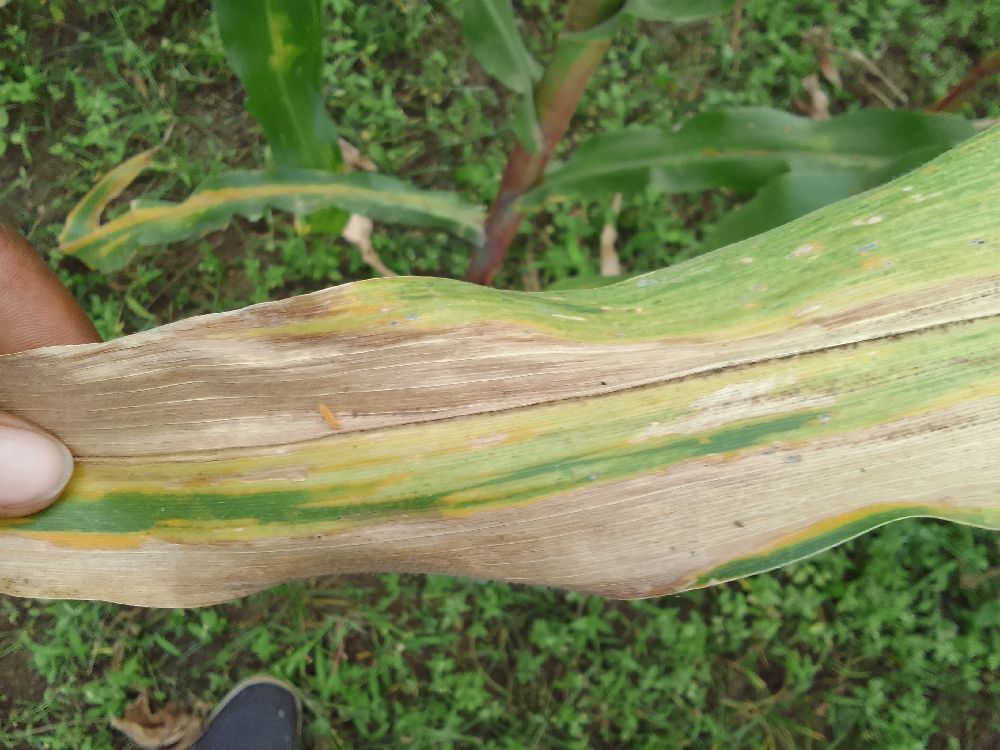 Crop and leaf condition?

maize, maize lethal necrosis
